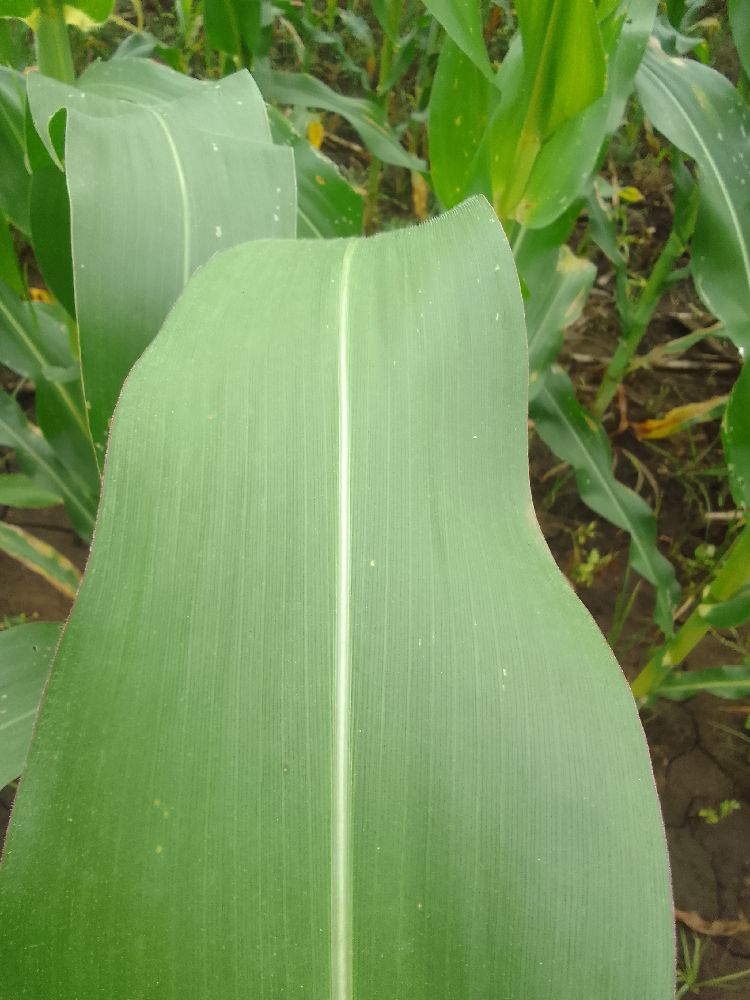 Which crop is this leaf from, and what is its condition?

maize, healthy
